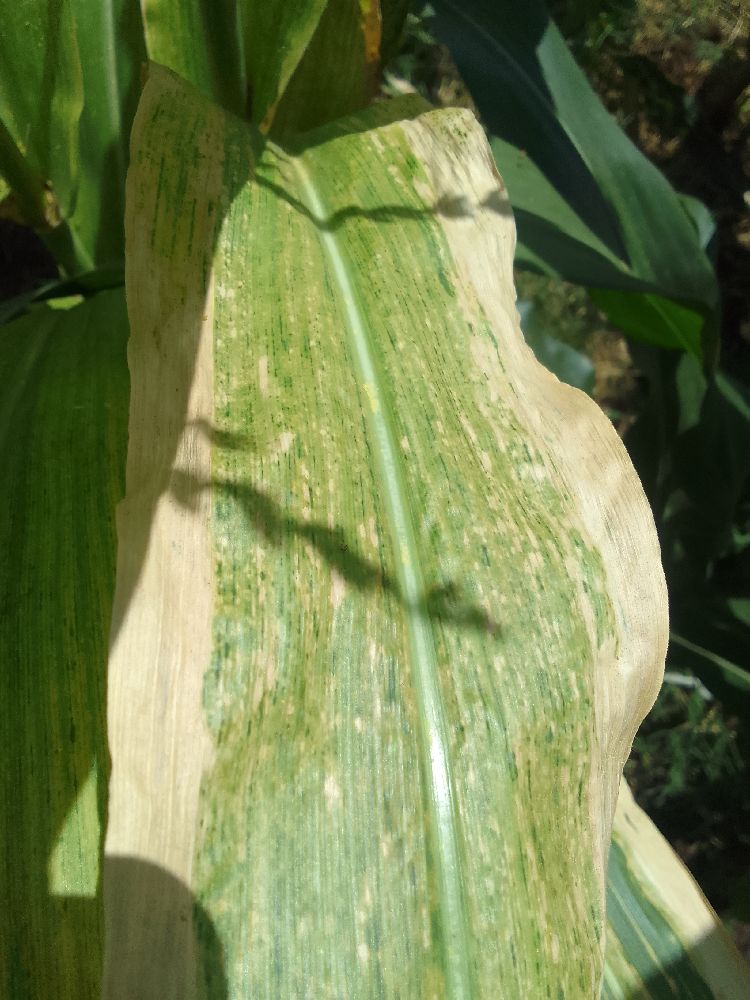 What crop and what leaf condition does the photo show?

maize, maize lethal necrosis
